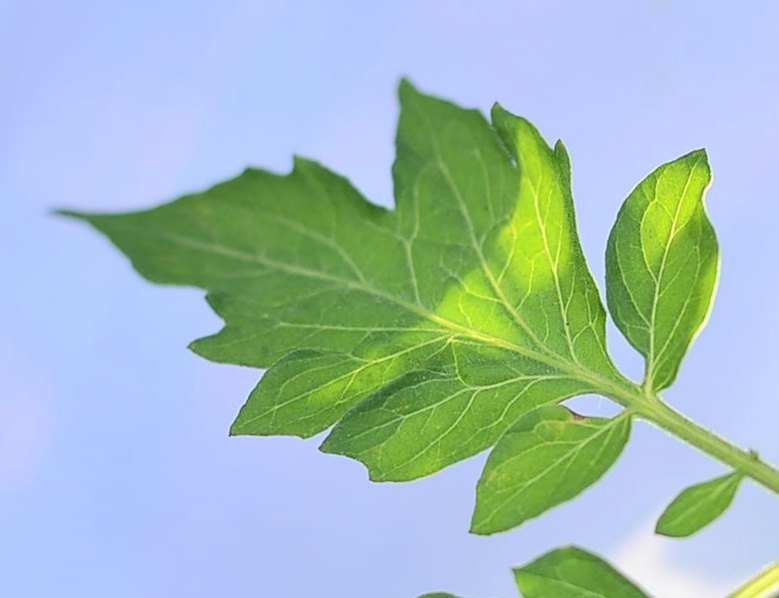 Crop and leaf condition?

tomato, healthy
